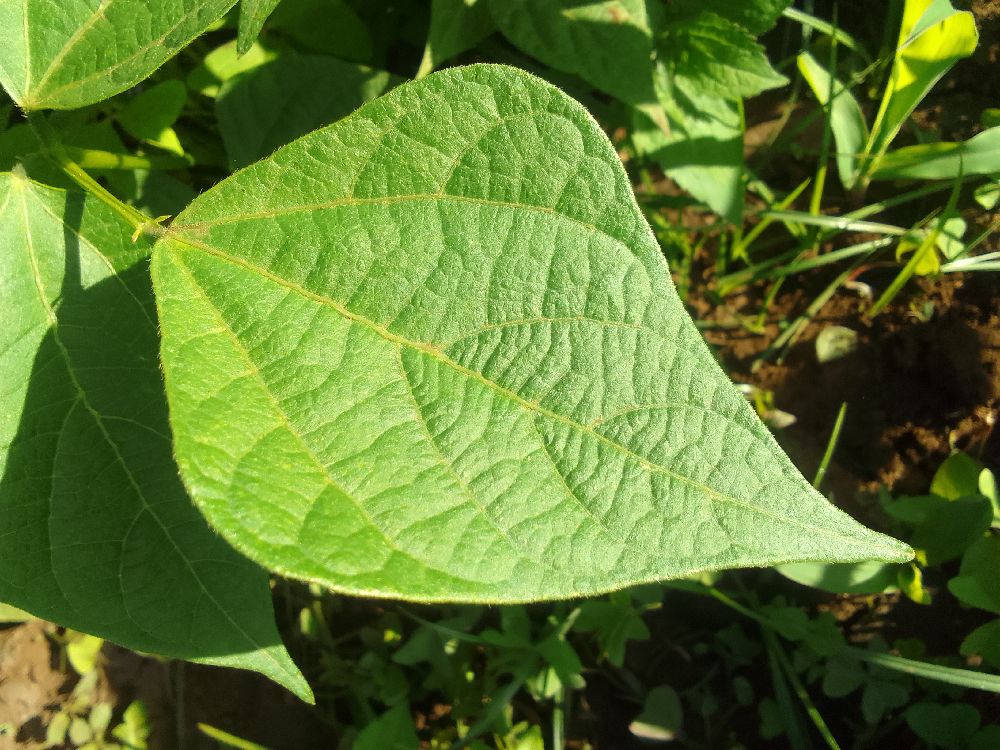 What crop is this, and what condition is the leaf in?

common bean, healthy
